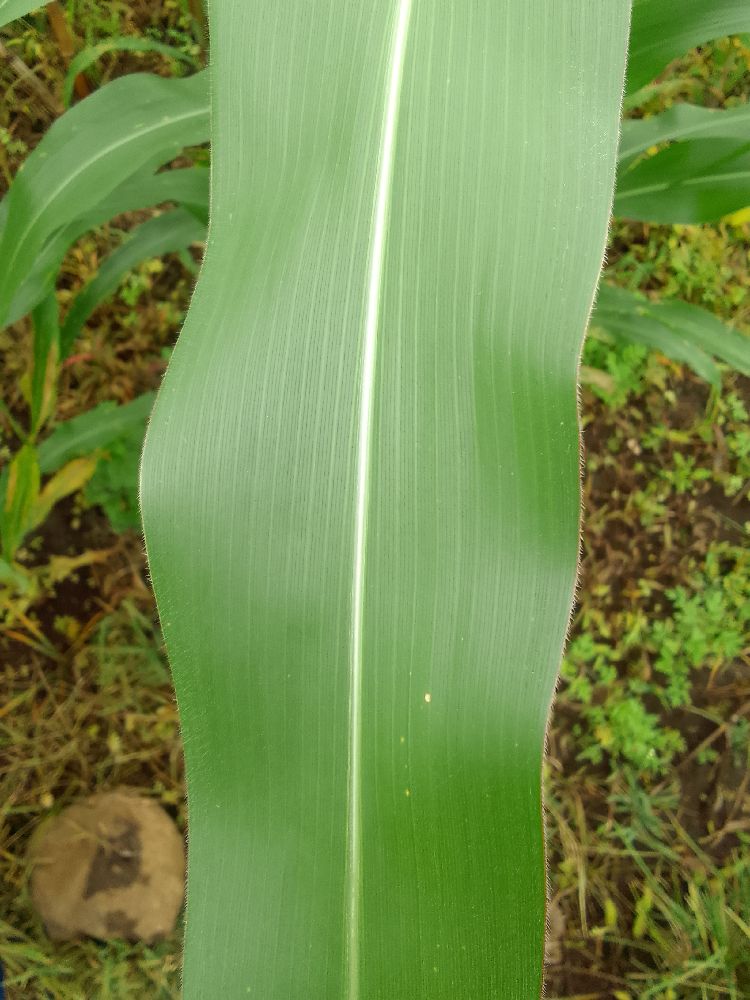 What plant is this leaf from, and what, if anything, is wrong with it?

maize, healthy
